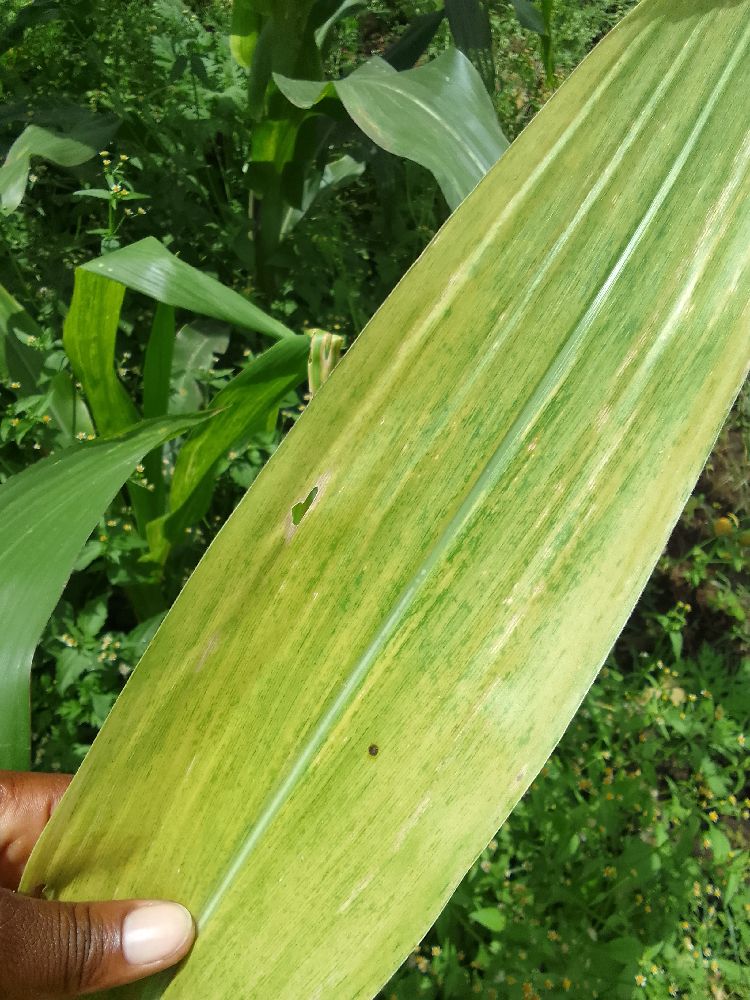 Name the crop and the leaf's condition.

maize, maize lethal necrosis
